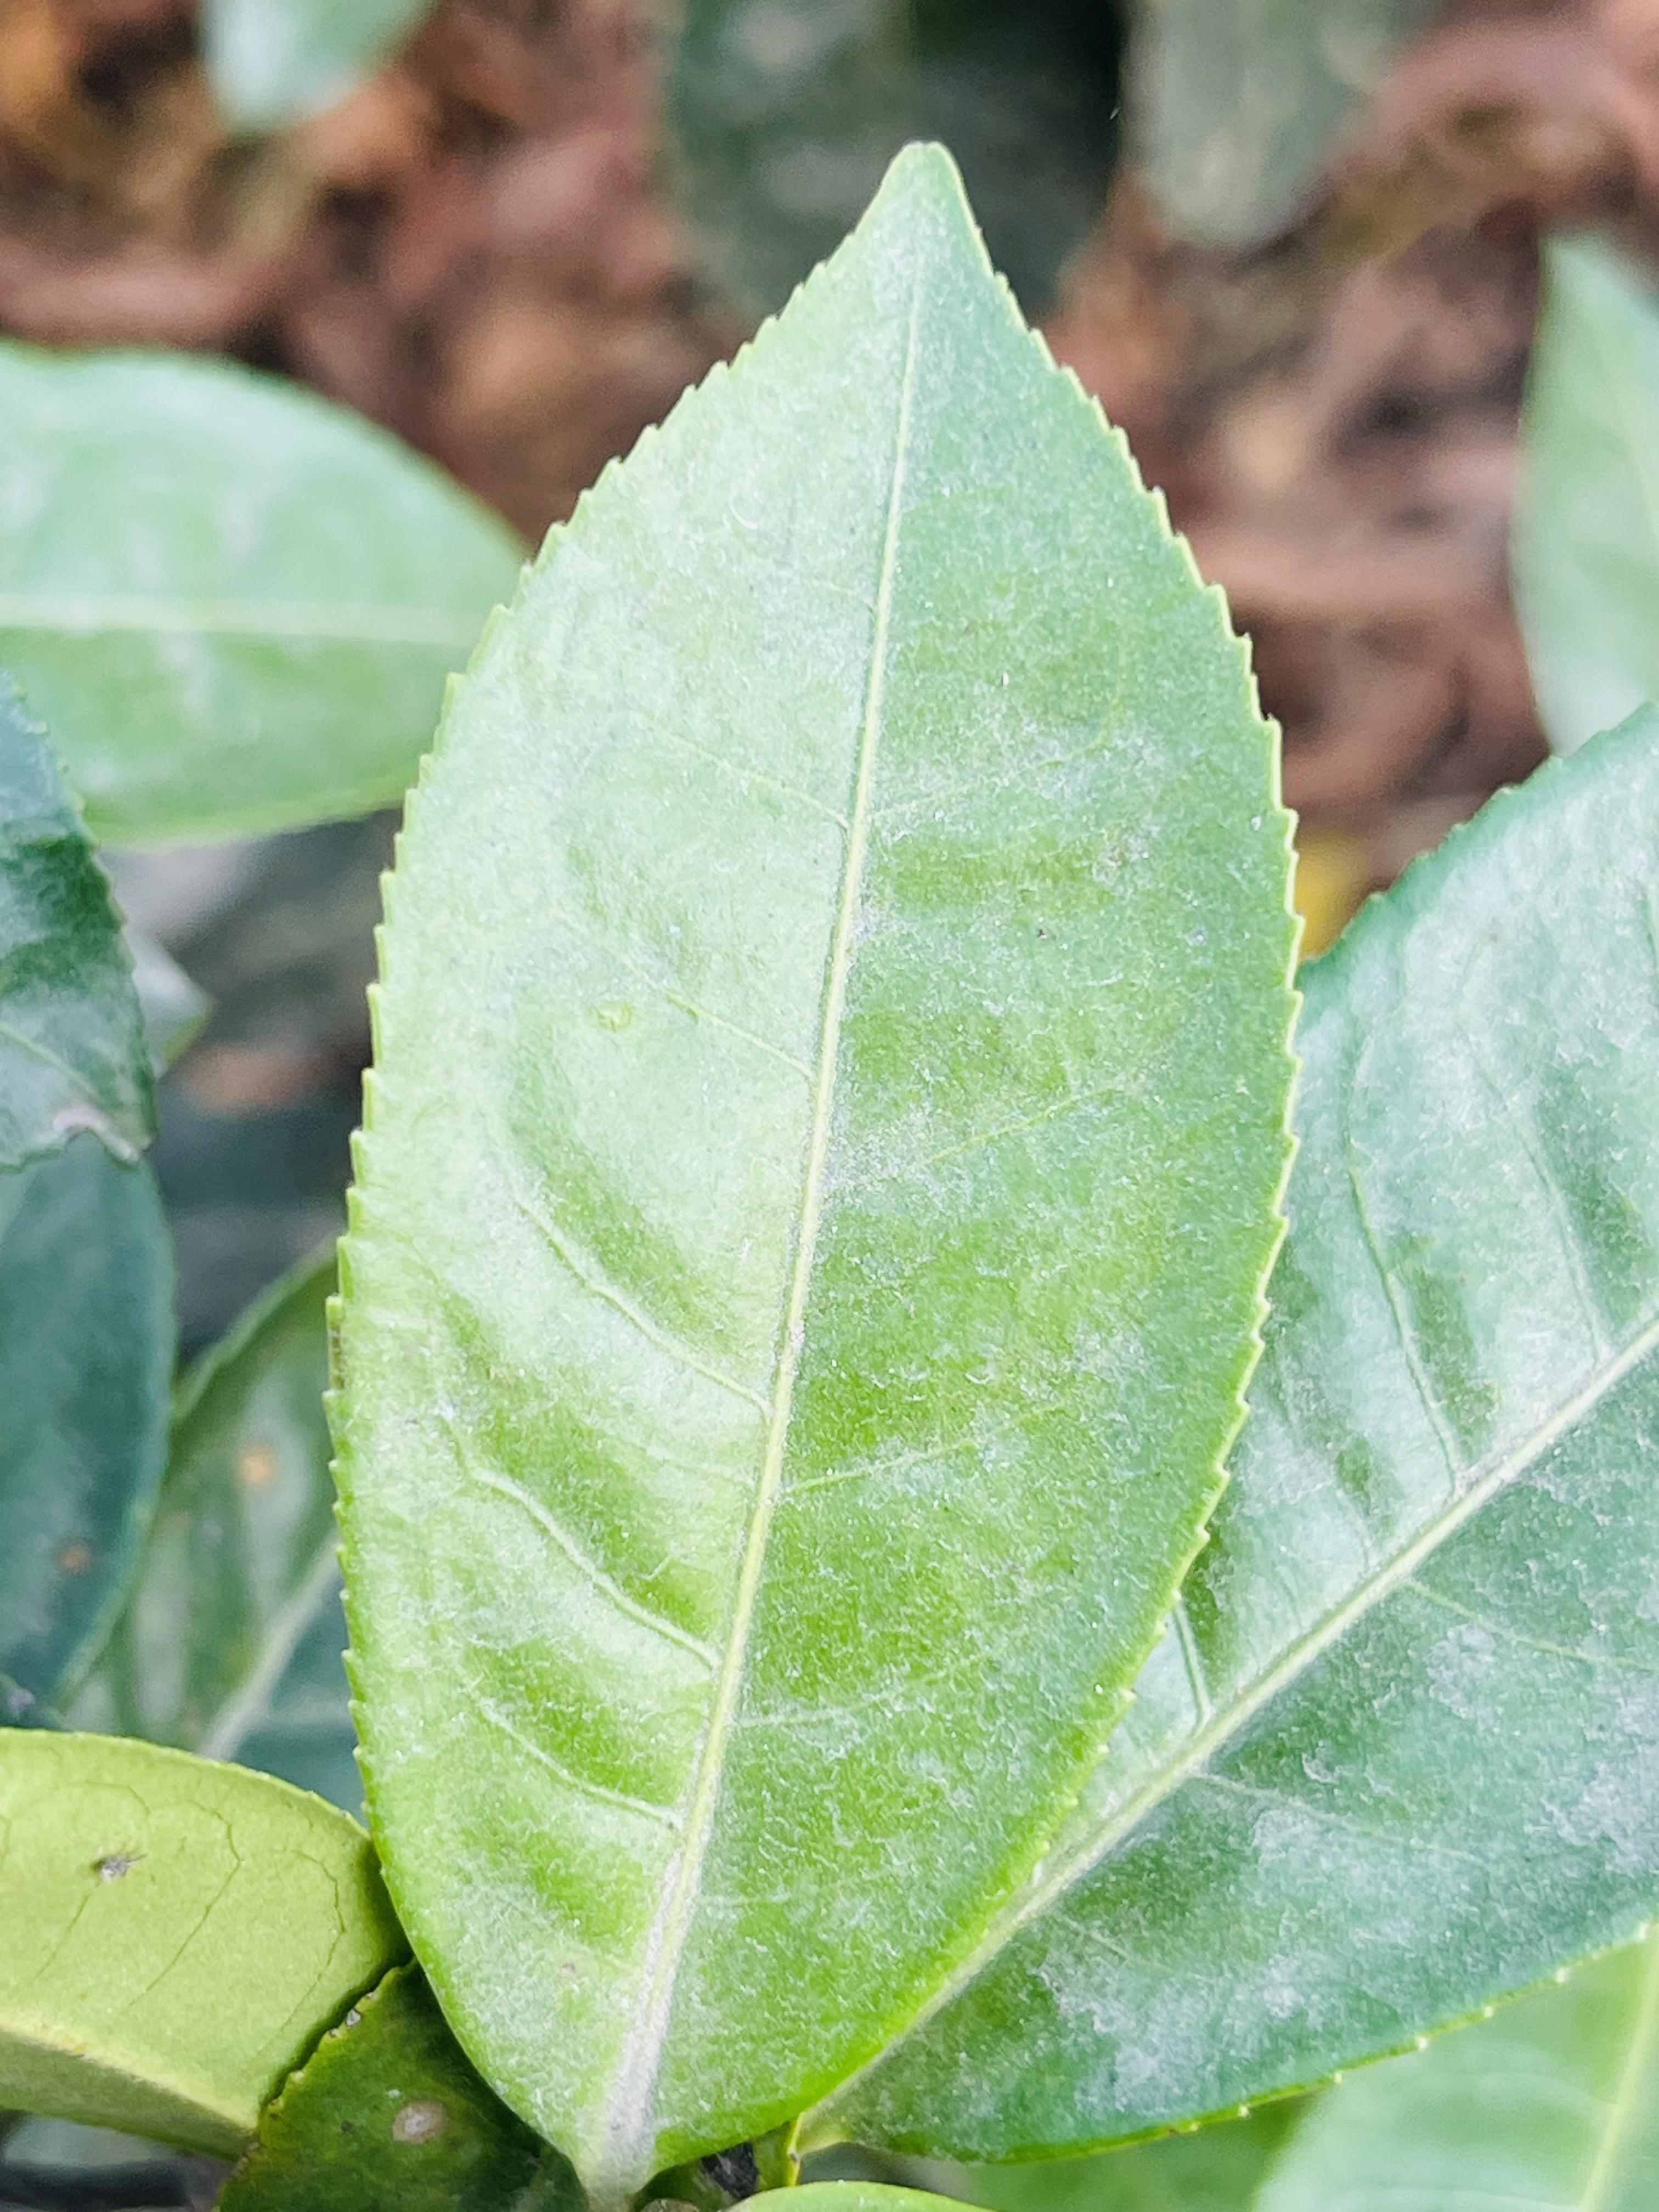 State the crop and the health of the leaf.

tea, healthy leaf
